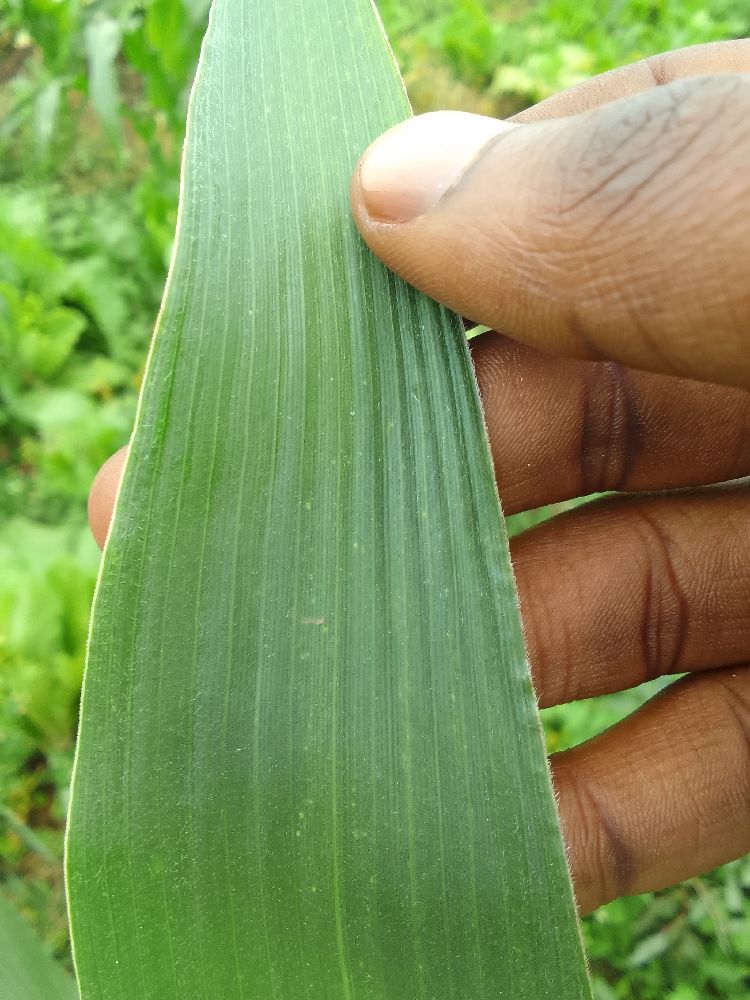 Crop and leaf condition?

maize, healthy
